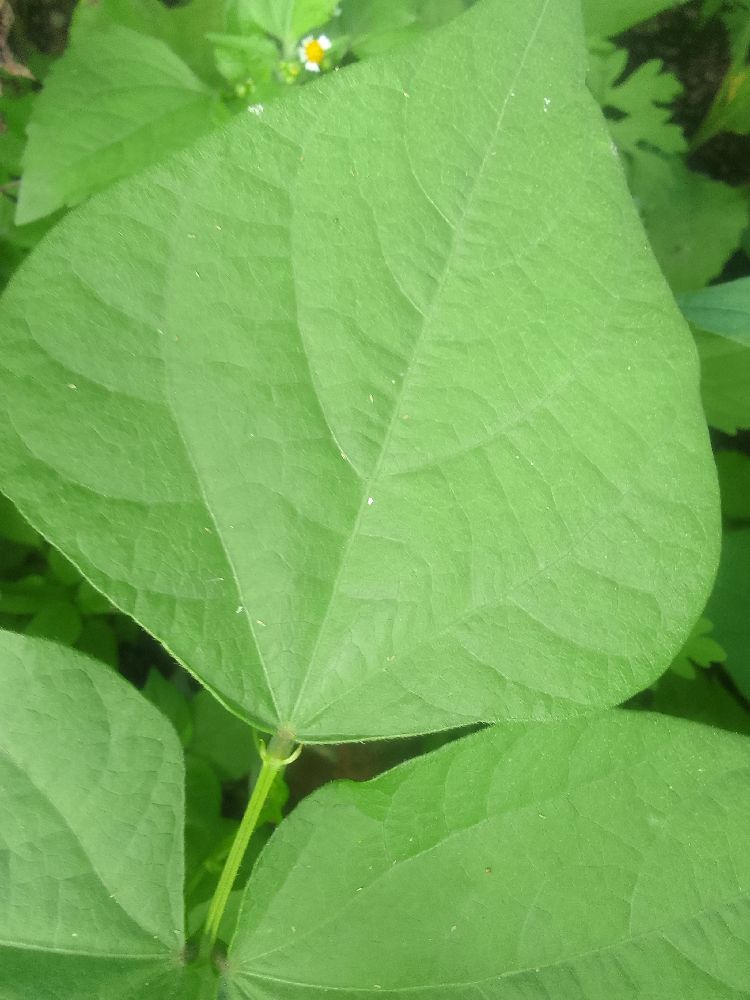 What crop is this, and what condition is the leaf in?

common bean, healthy
